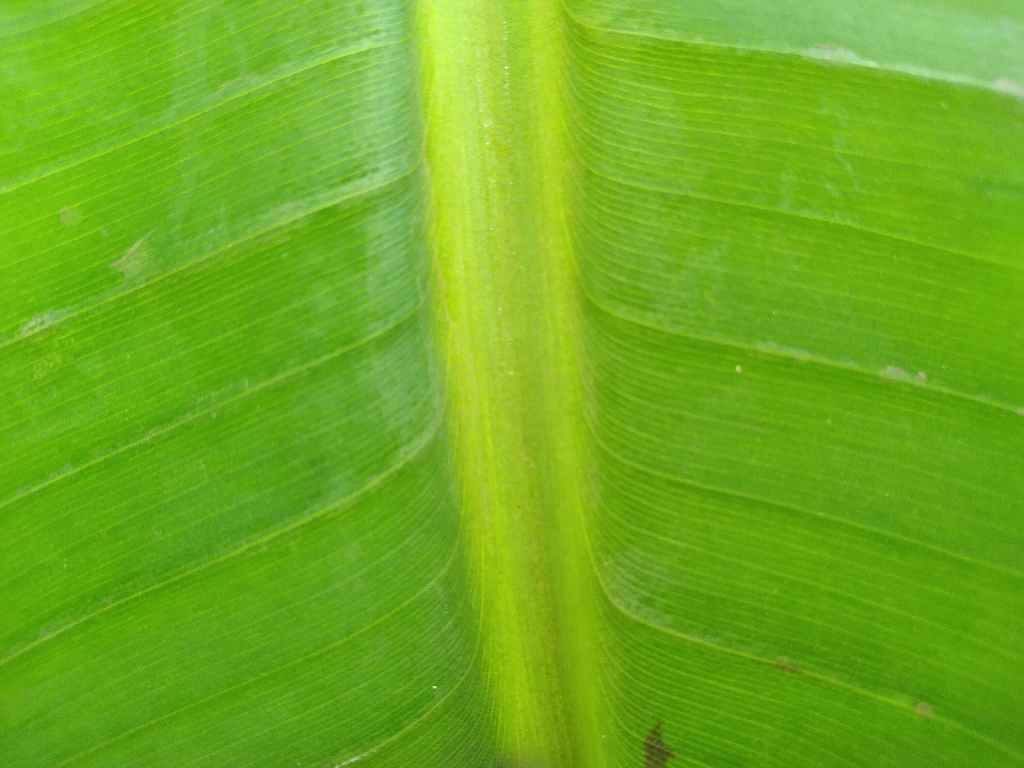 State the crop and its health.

banana, healthy
